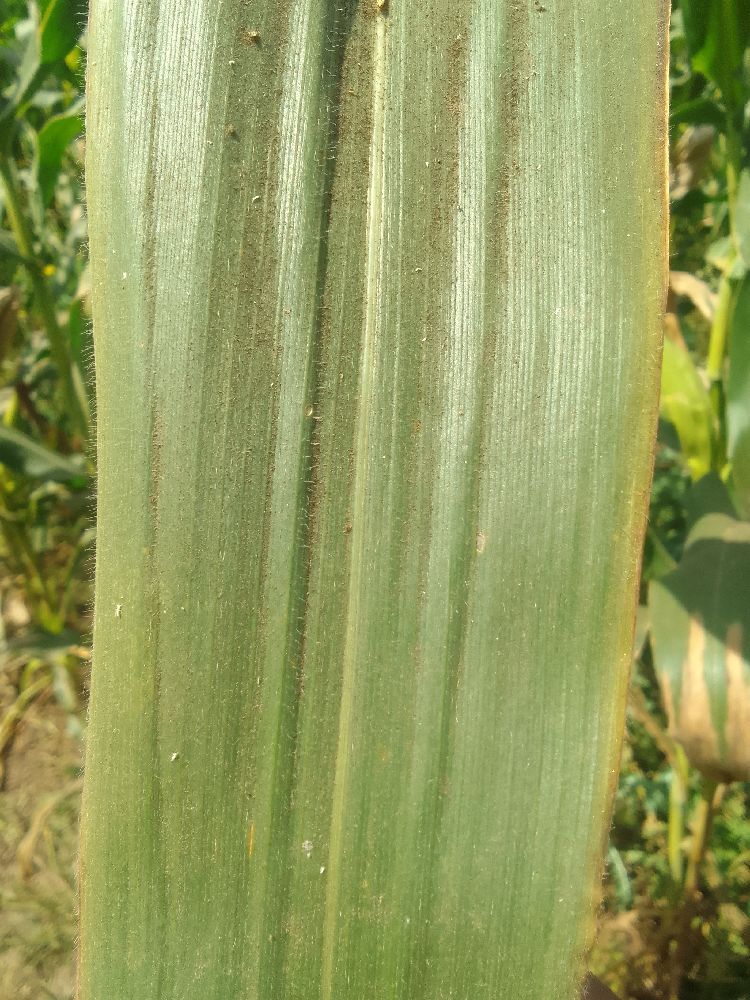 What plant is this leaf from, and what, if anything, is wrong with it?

maize, healthy
